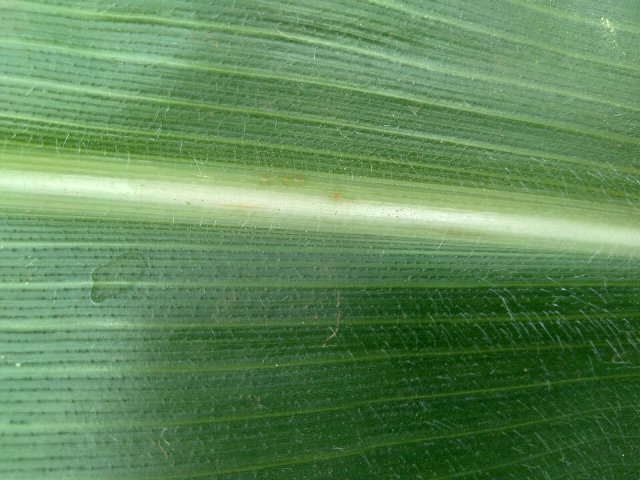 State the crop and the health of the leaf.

maize, healthy
